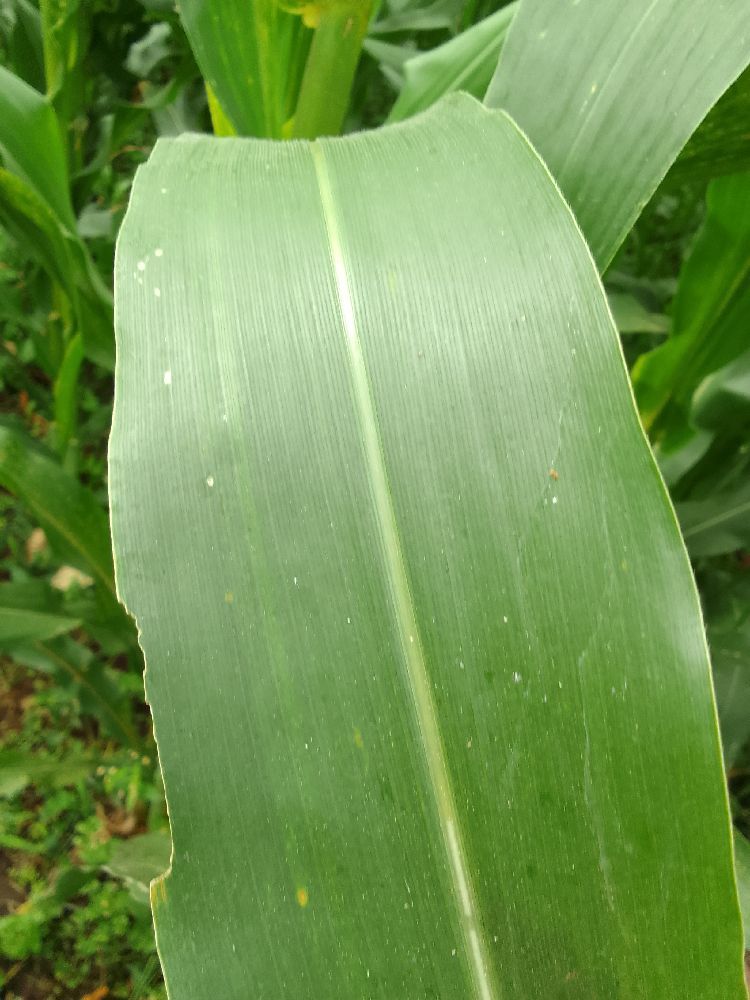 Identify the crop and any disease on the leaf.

maize, healthy
